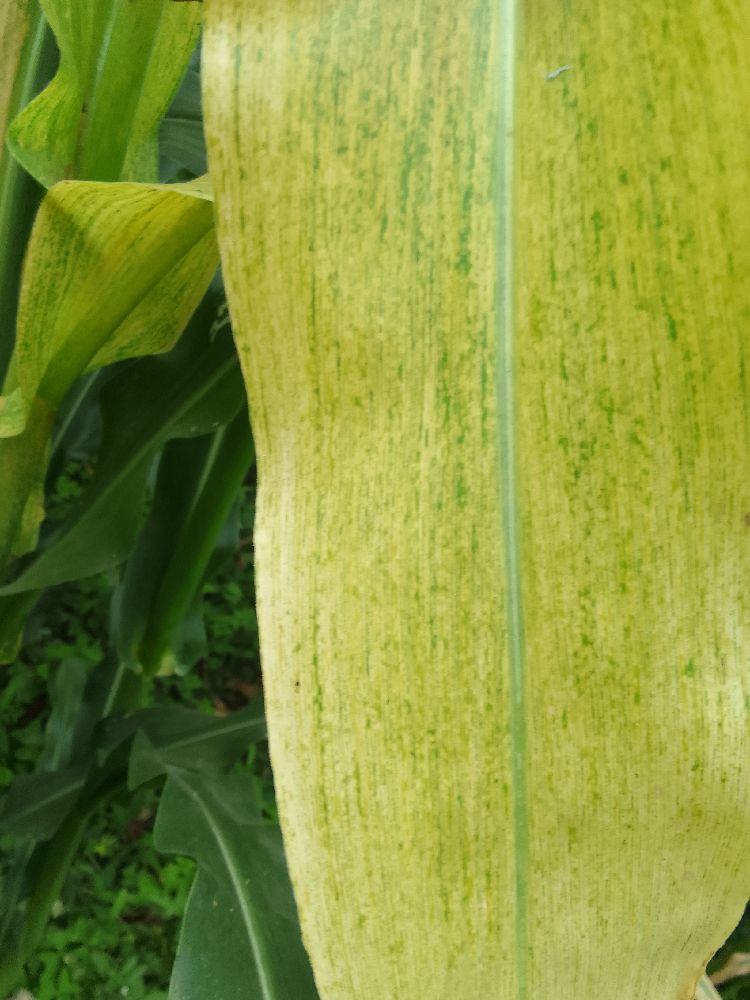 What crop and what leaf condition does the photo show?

maize, maize lethal necrosis
